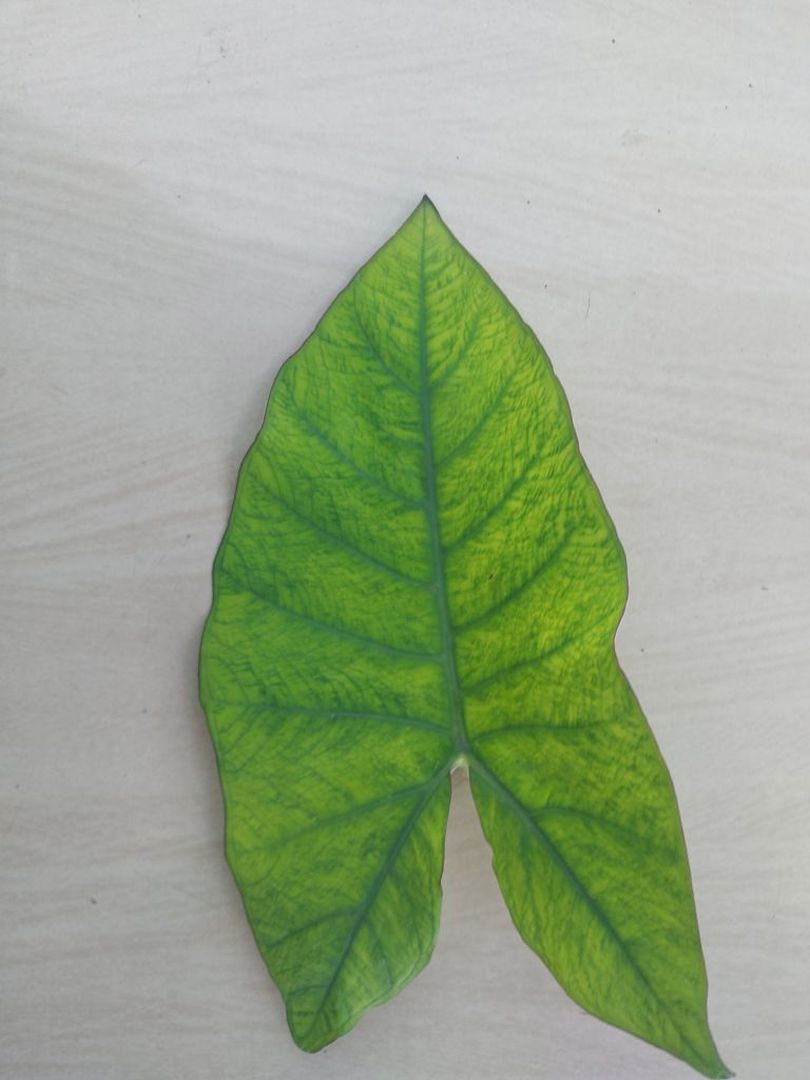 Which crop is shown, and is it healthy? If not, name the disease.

taro, mosaic
